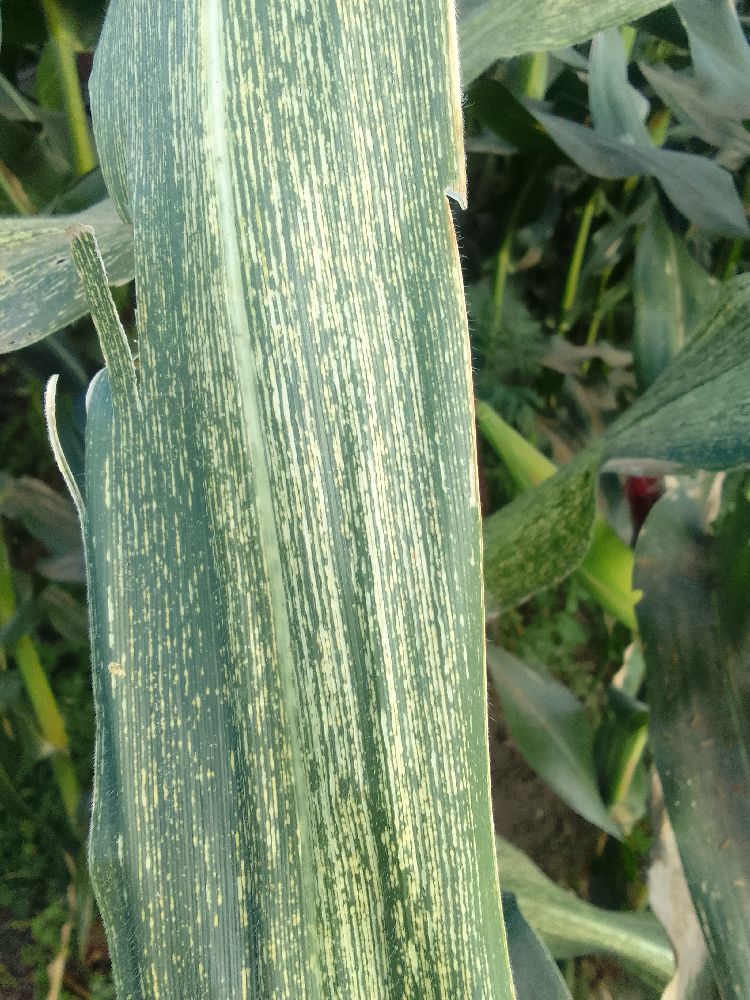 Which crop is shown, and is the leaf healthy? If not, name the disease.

maize, maize streak virus
